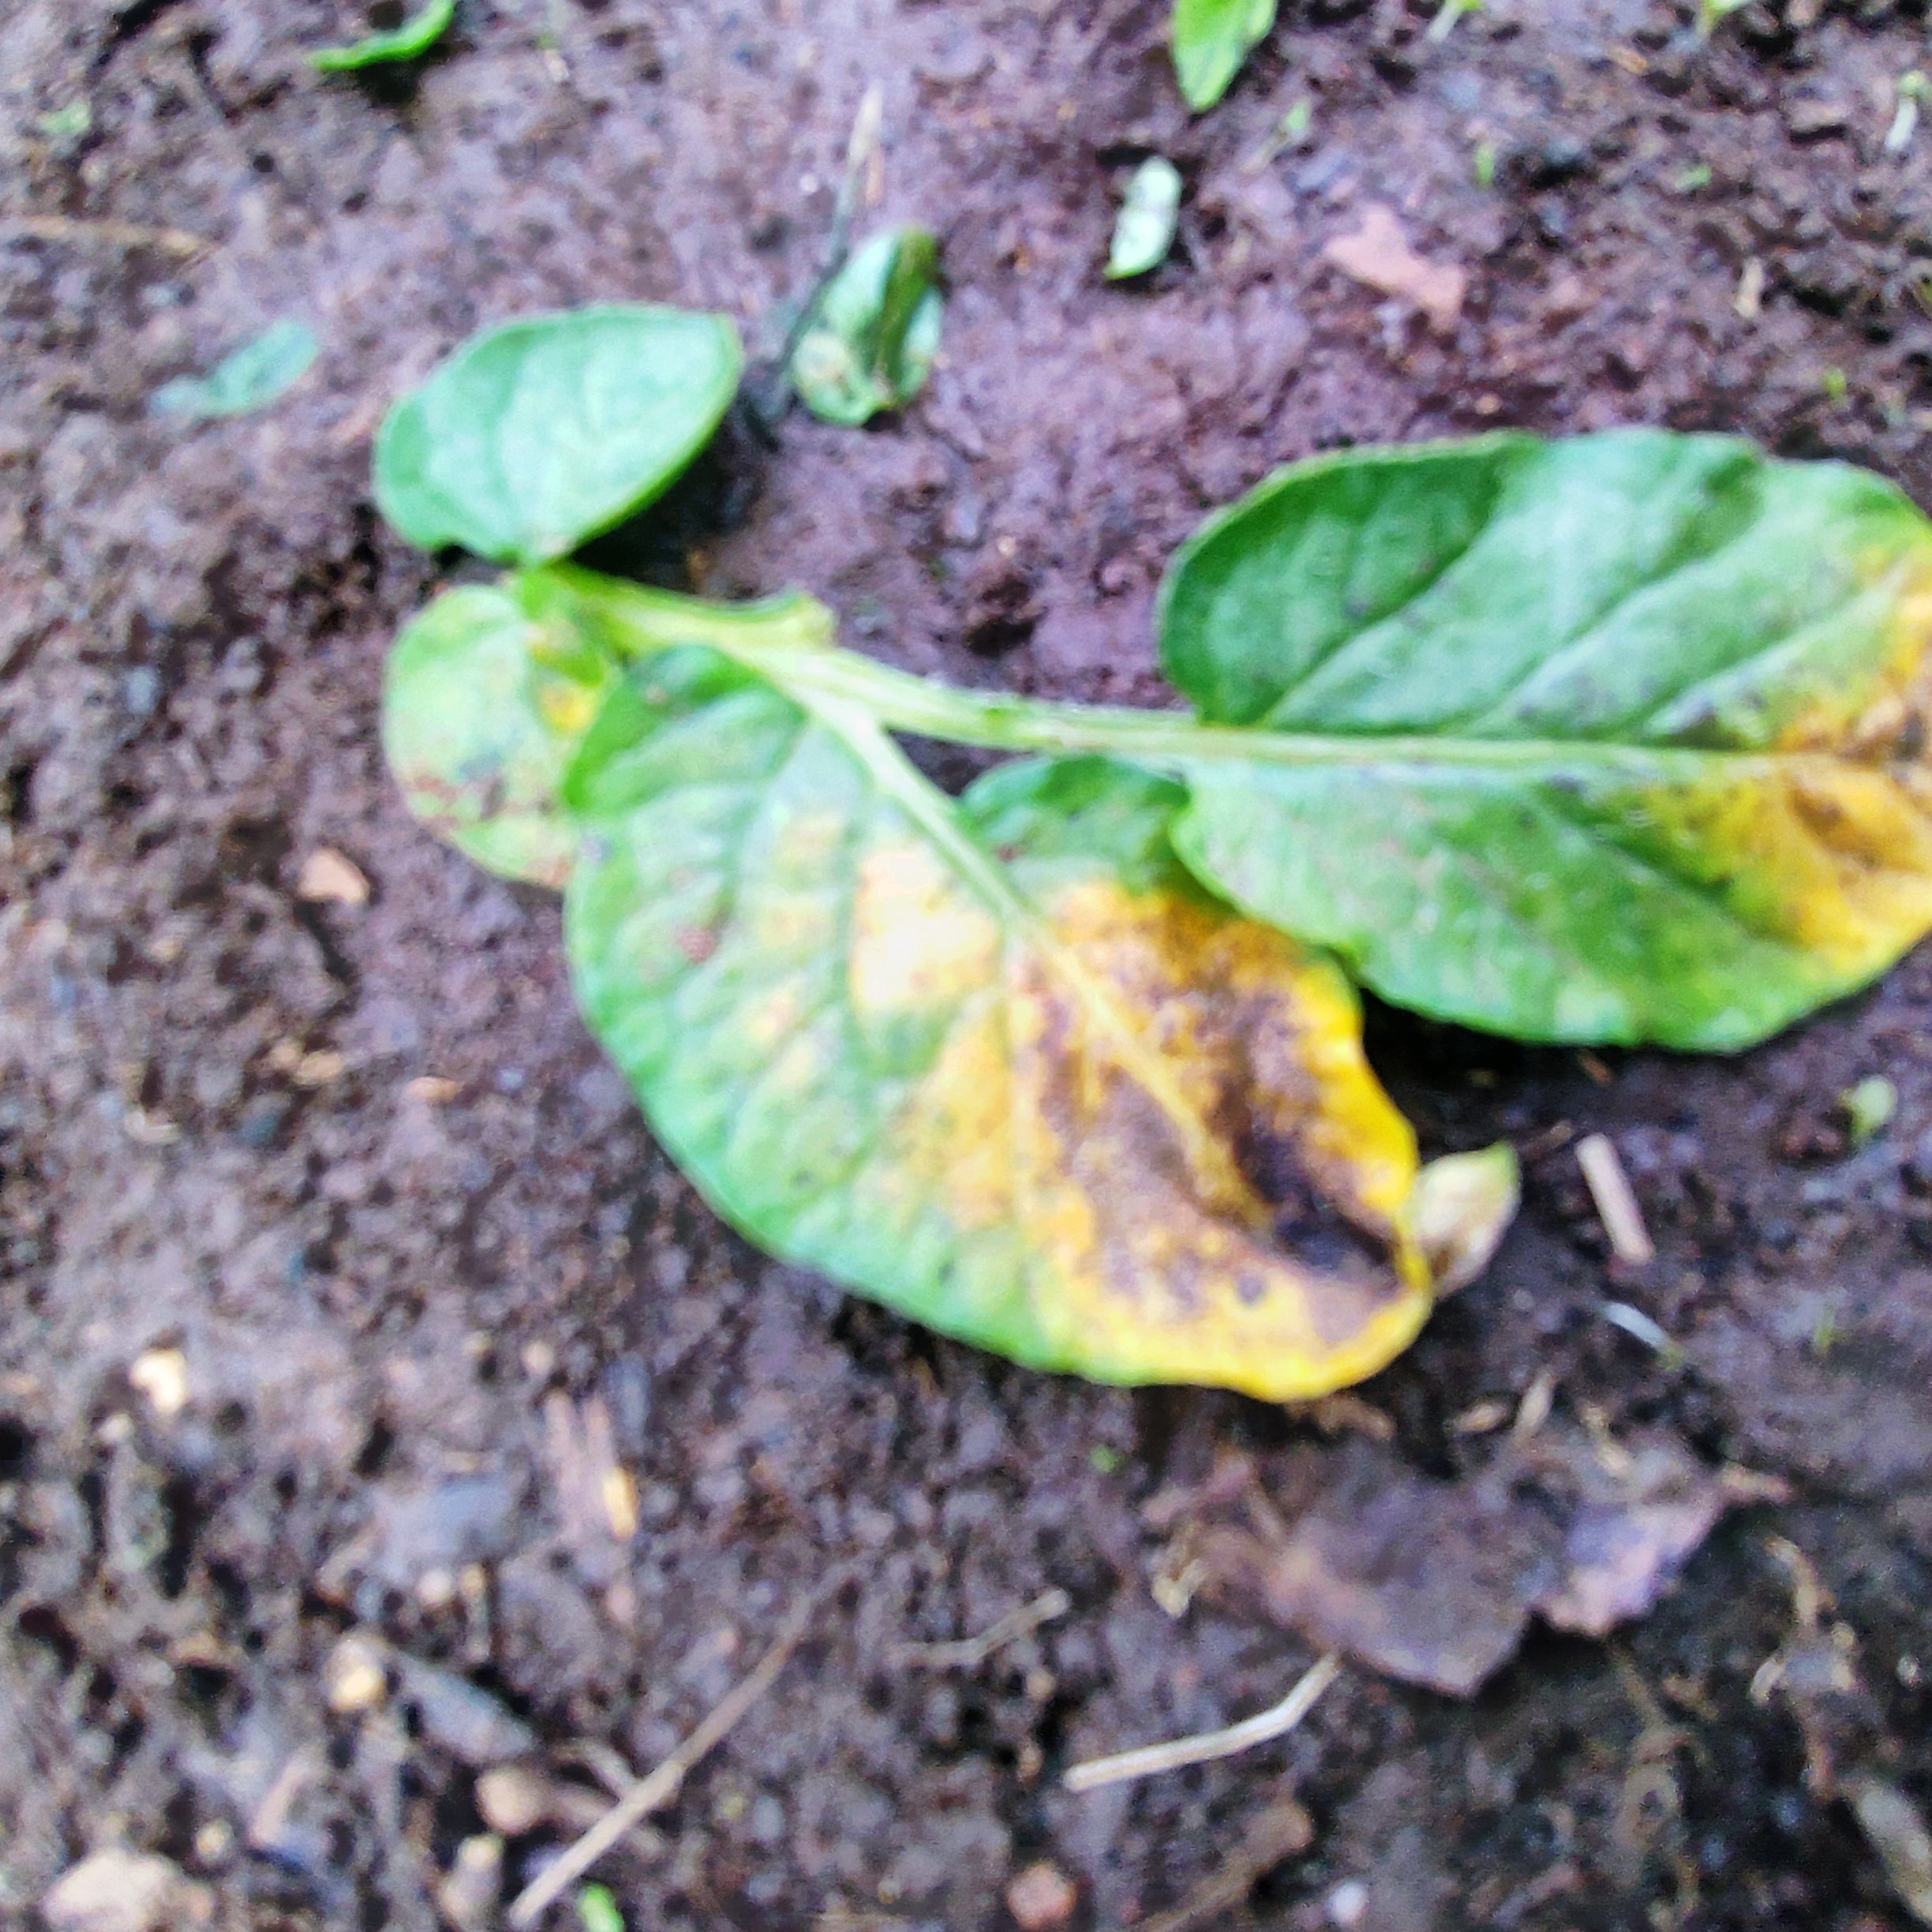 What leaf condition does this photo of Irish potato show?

late blight
